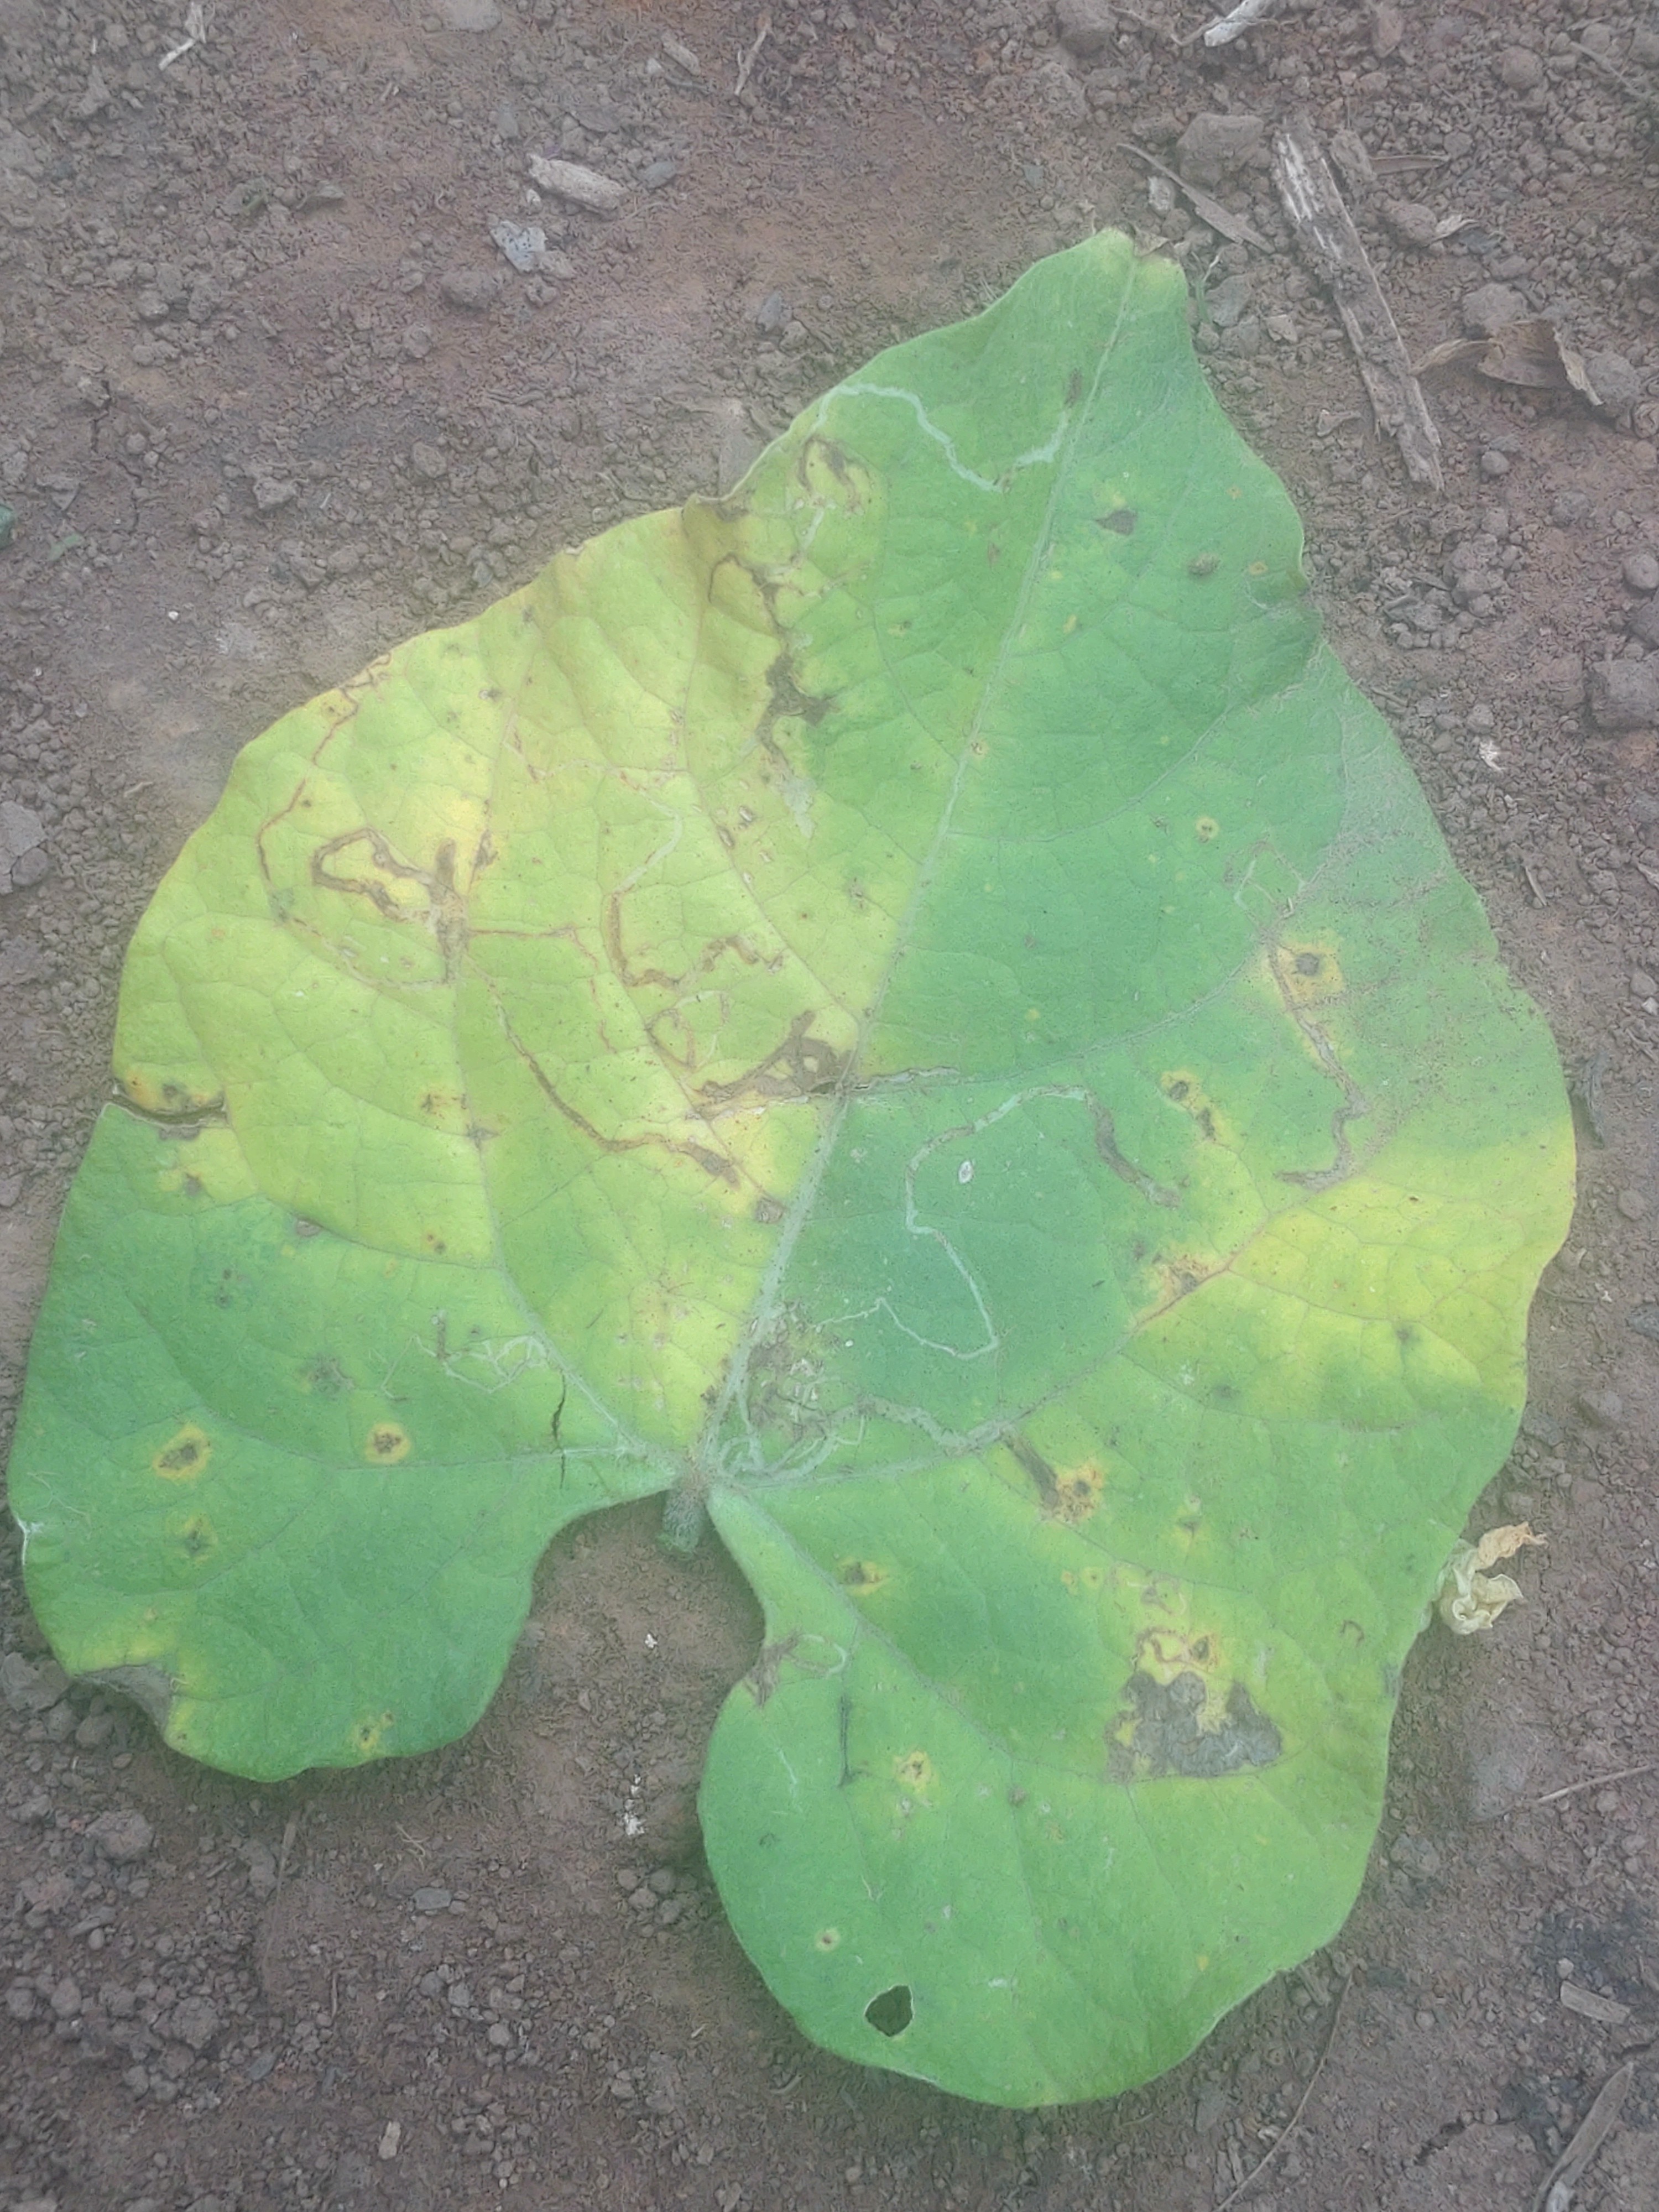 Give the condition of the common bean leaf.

anthracnose
